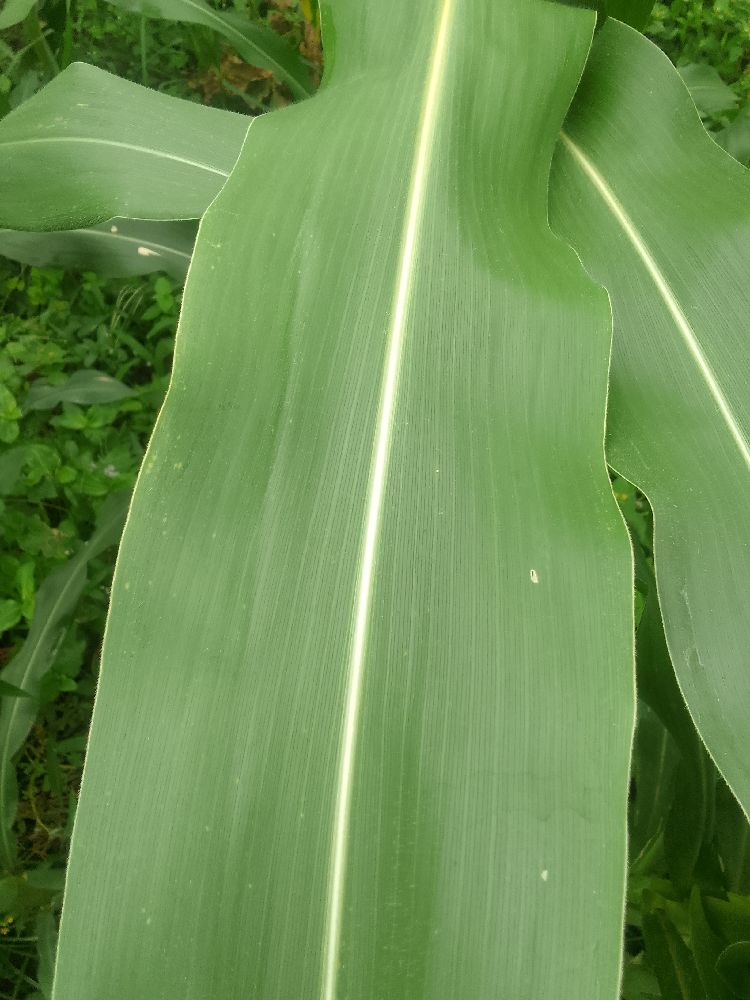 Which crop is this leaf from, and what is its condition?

maize, healthy
